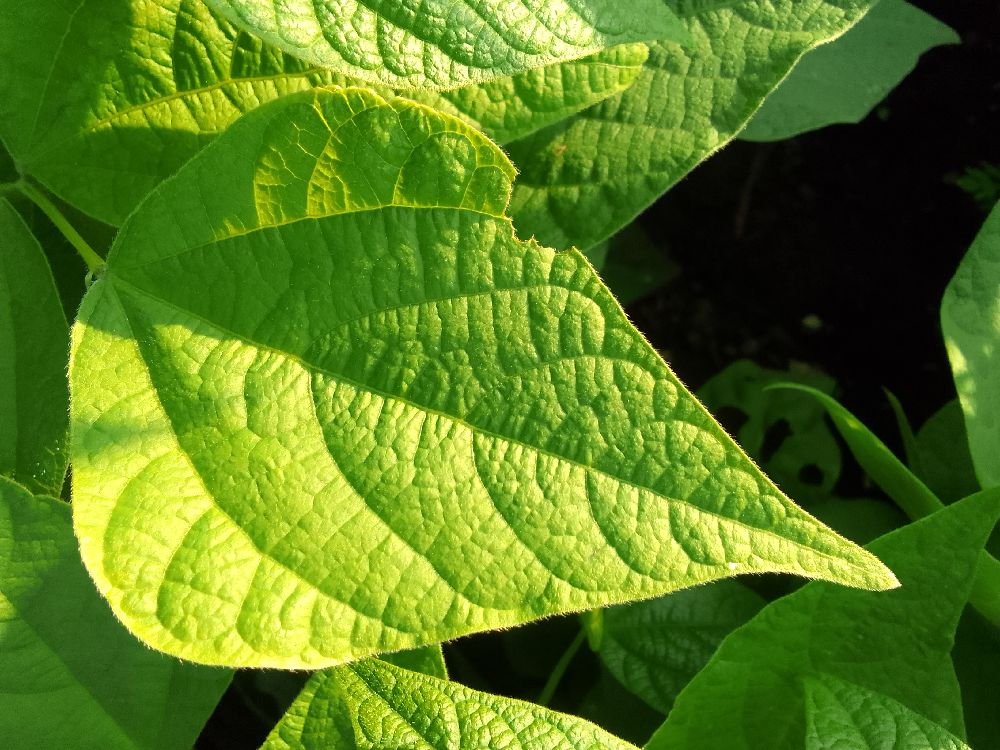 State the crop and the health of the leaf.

common bean, healthy
